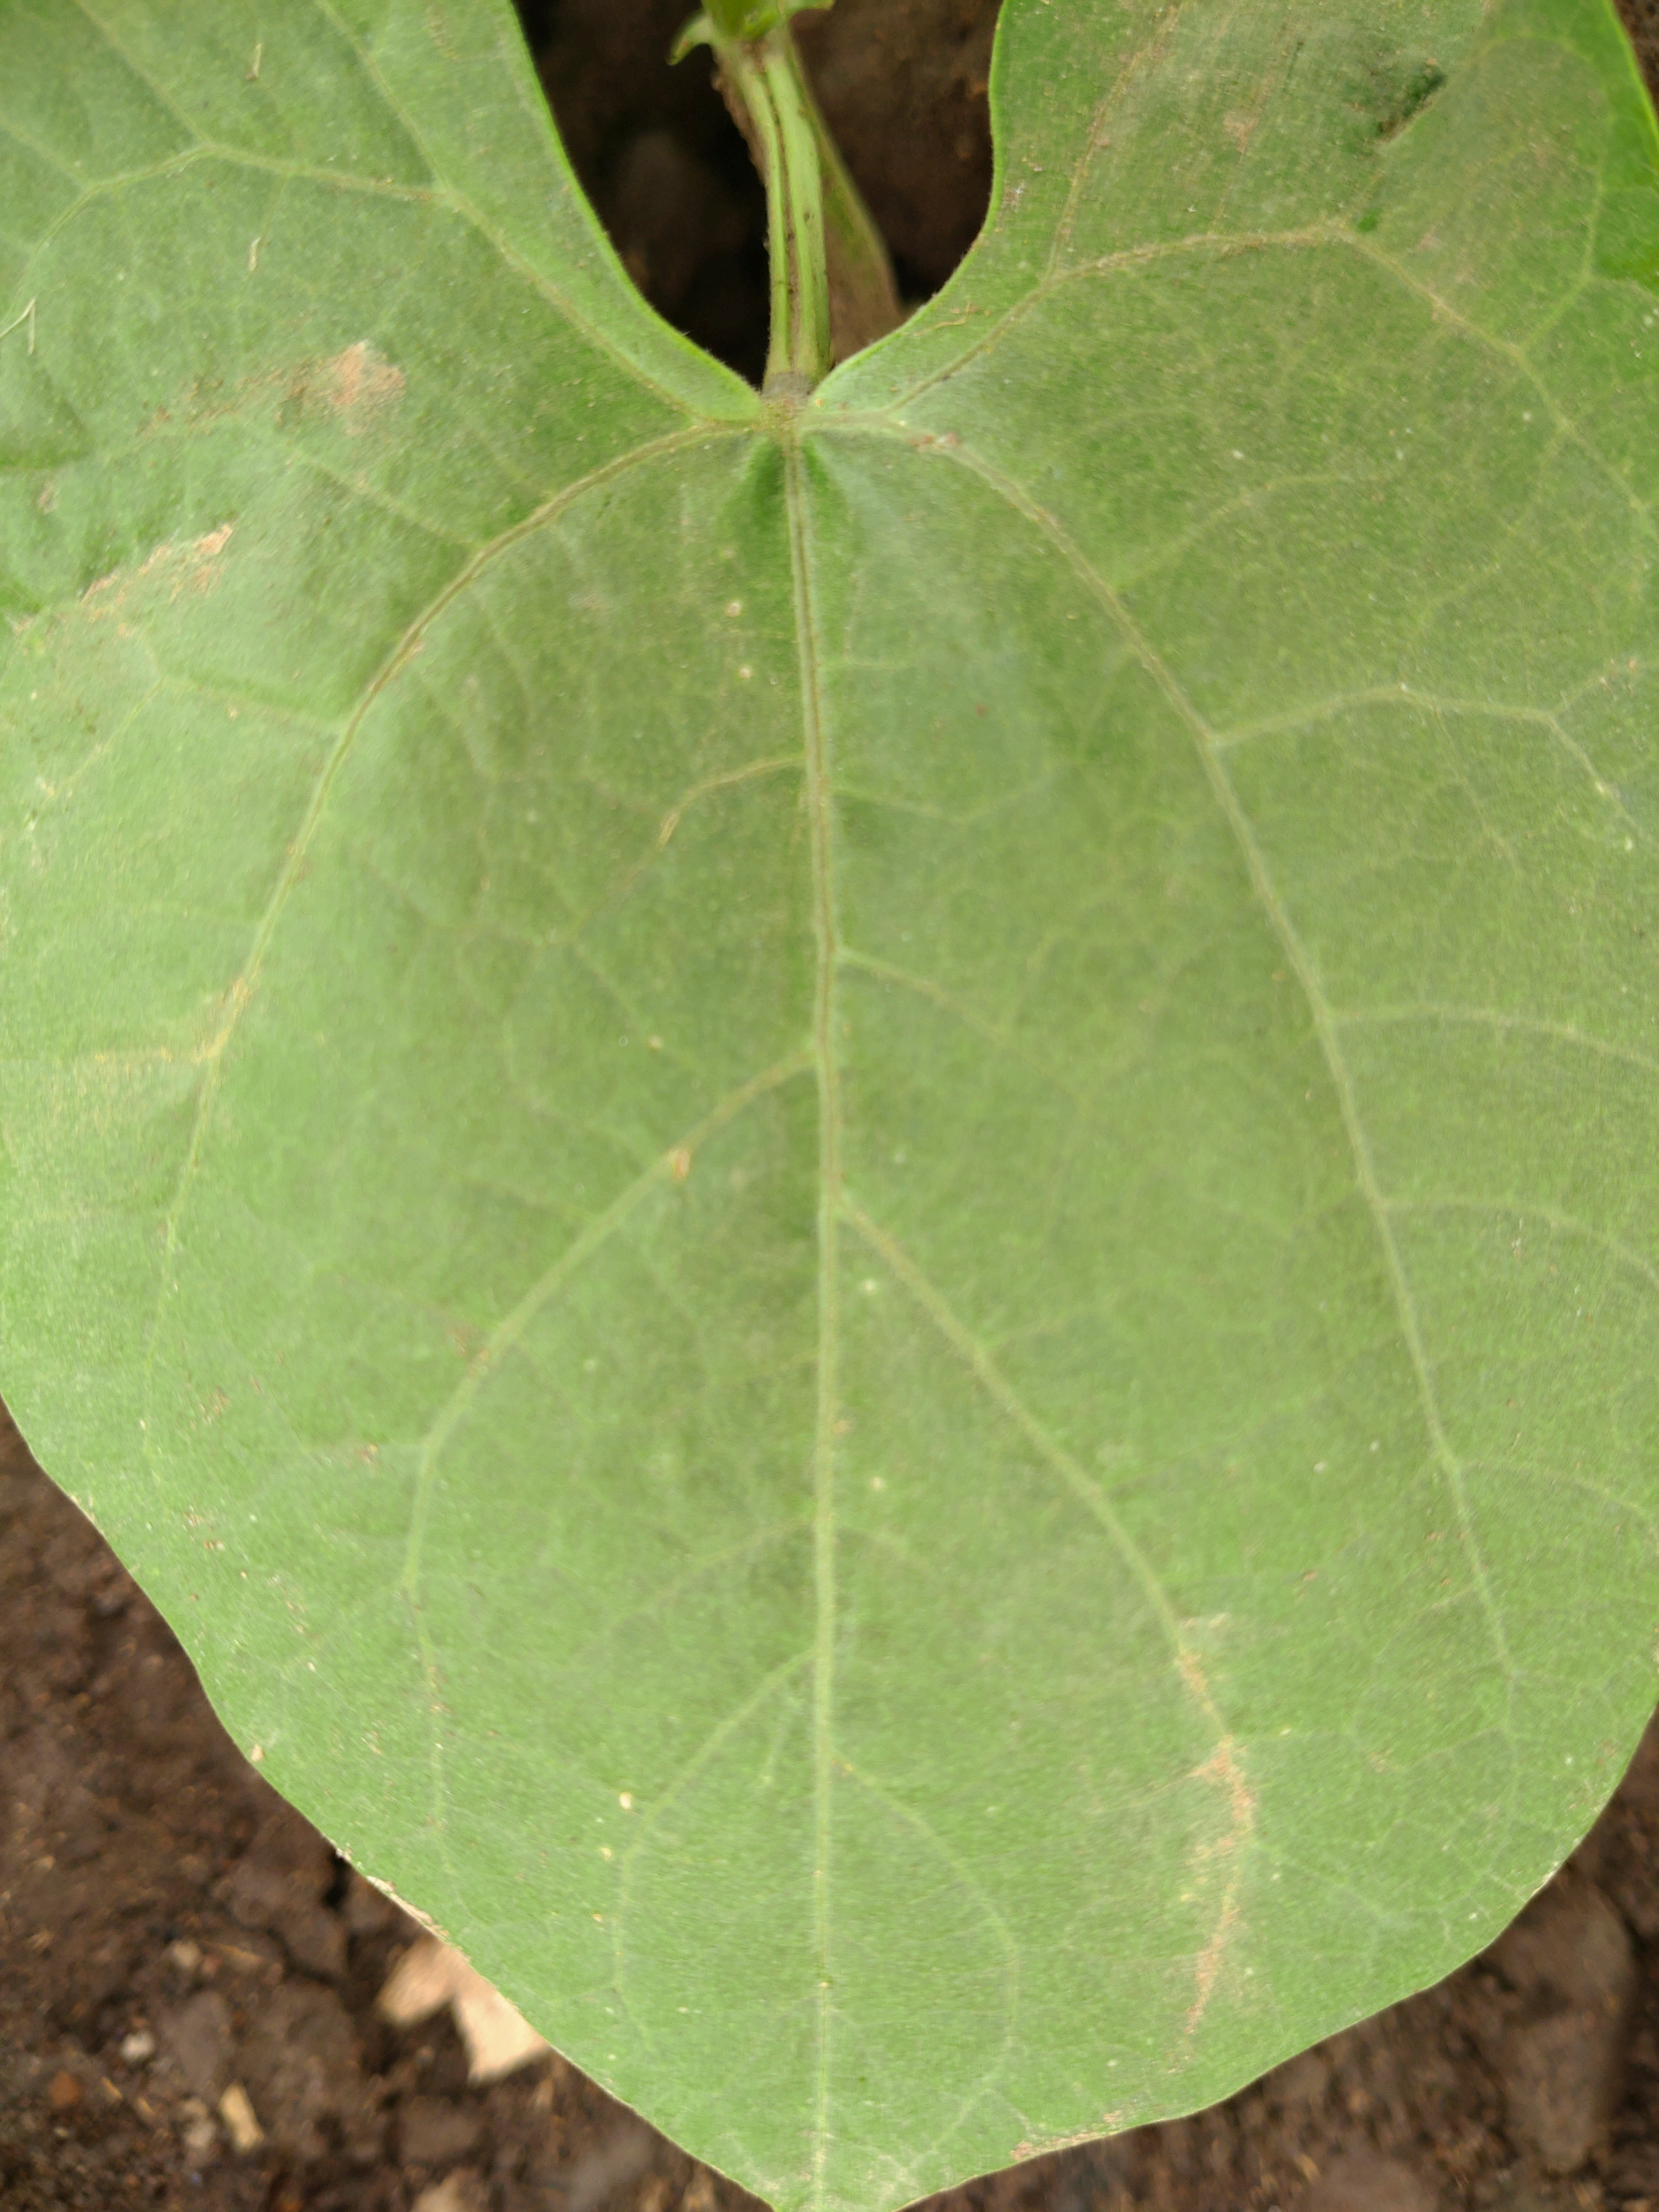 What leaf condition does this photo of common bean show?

healthy
